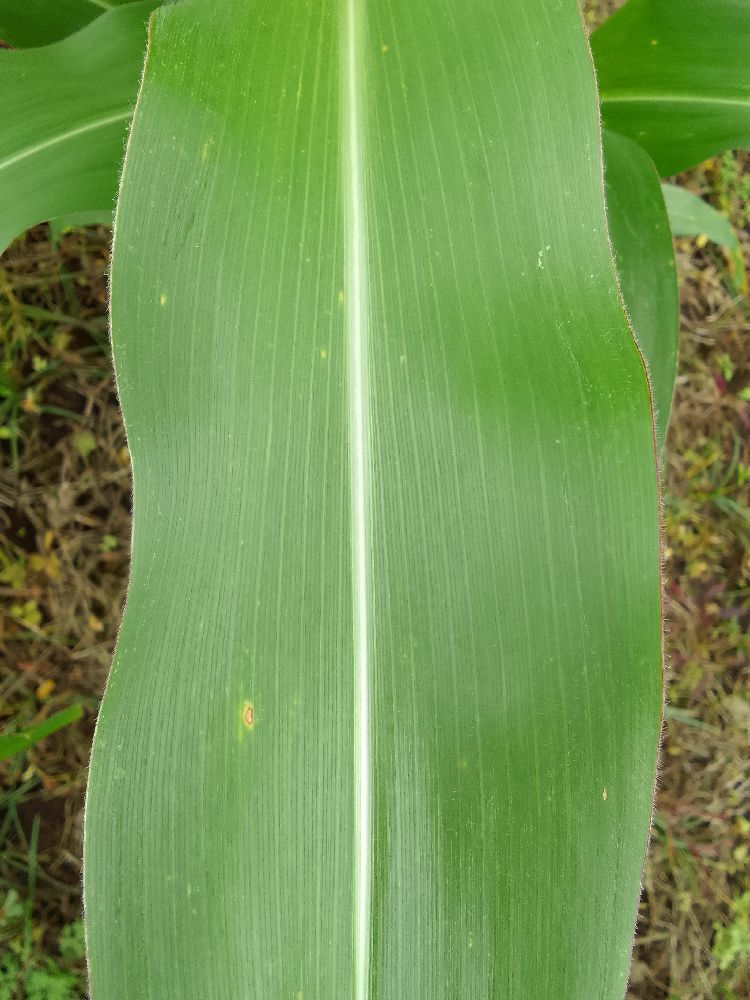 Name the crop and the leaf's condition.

maize, healthy
